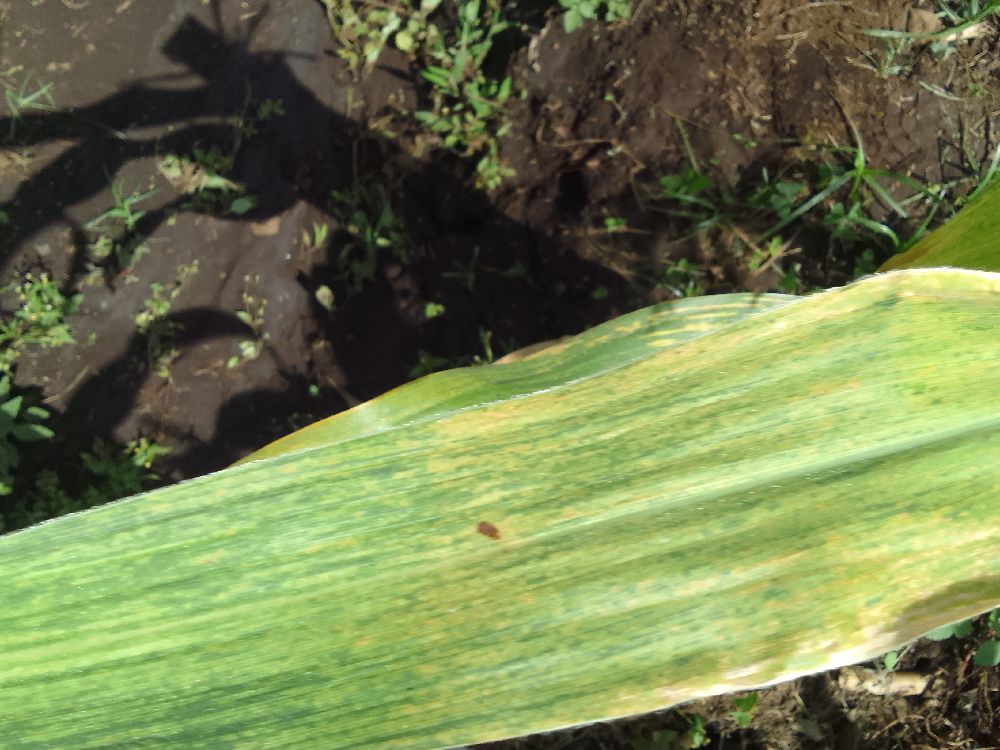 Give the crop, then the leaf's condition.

maize, maize lethal necrosis
